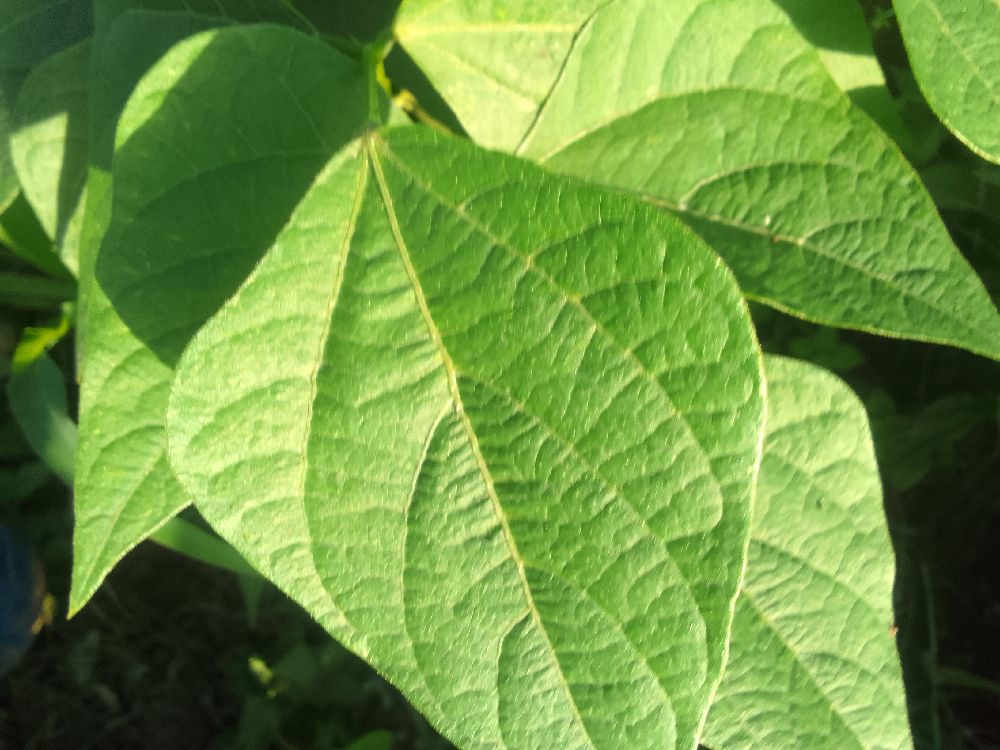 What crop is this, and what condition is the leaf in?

common bean, healthy
